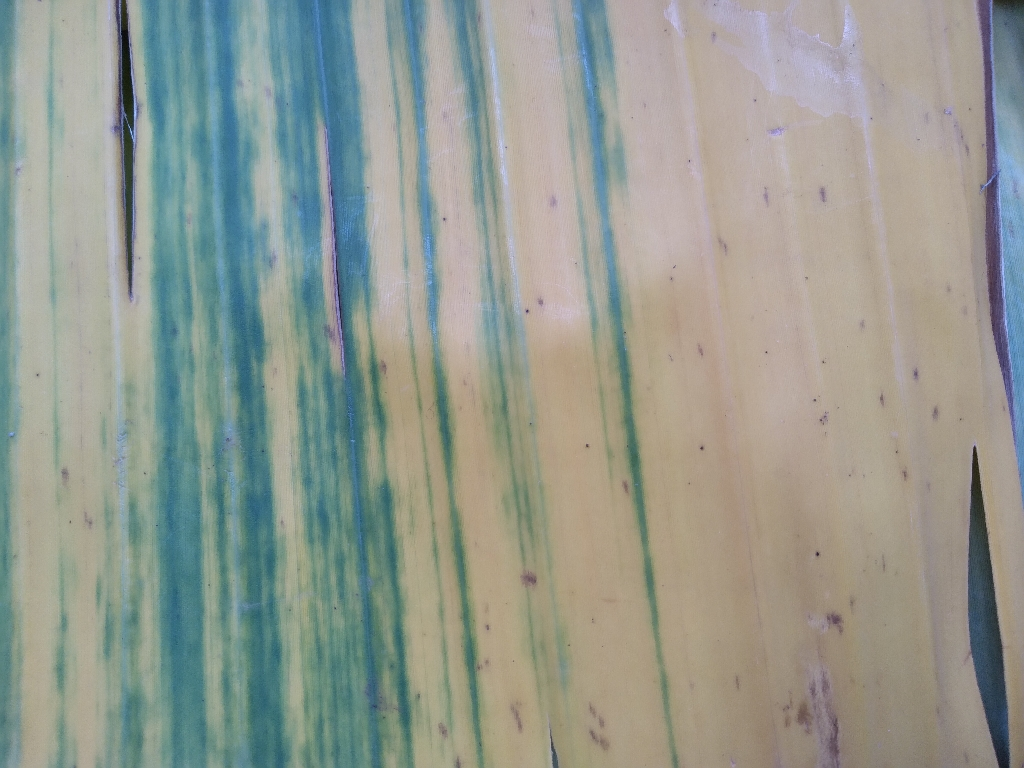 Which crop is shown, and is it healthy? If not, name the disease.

banana, fusarium wilt race 1
